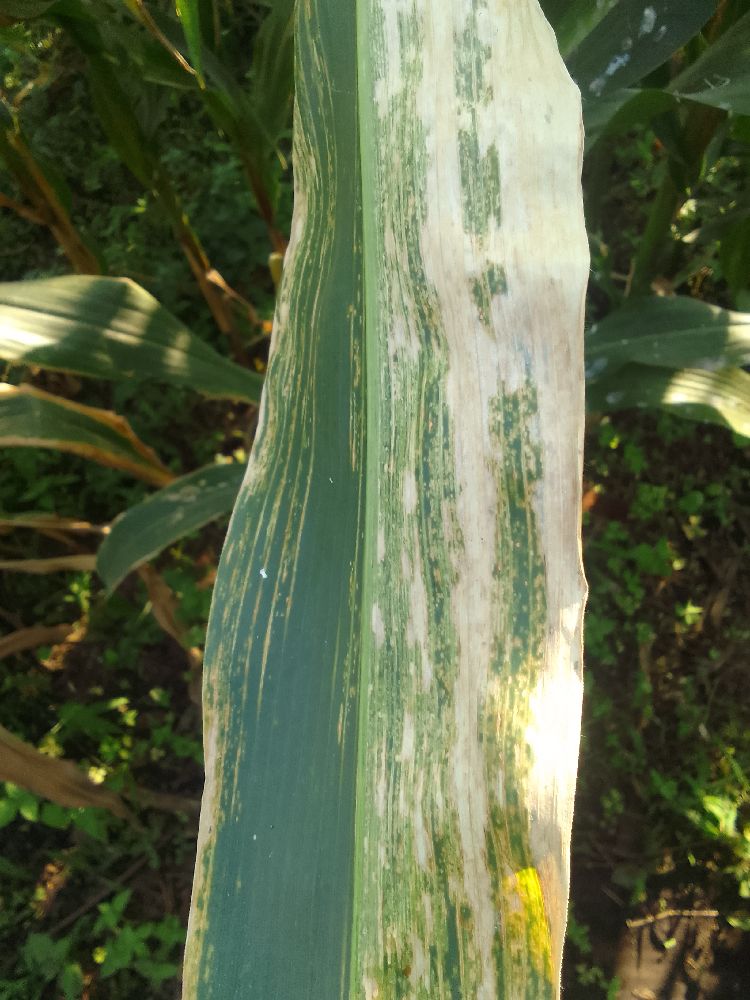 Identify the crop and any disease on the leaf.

maize, maize lethal necrosis
